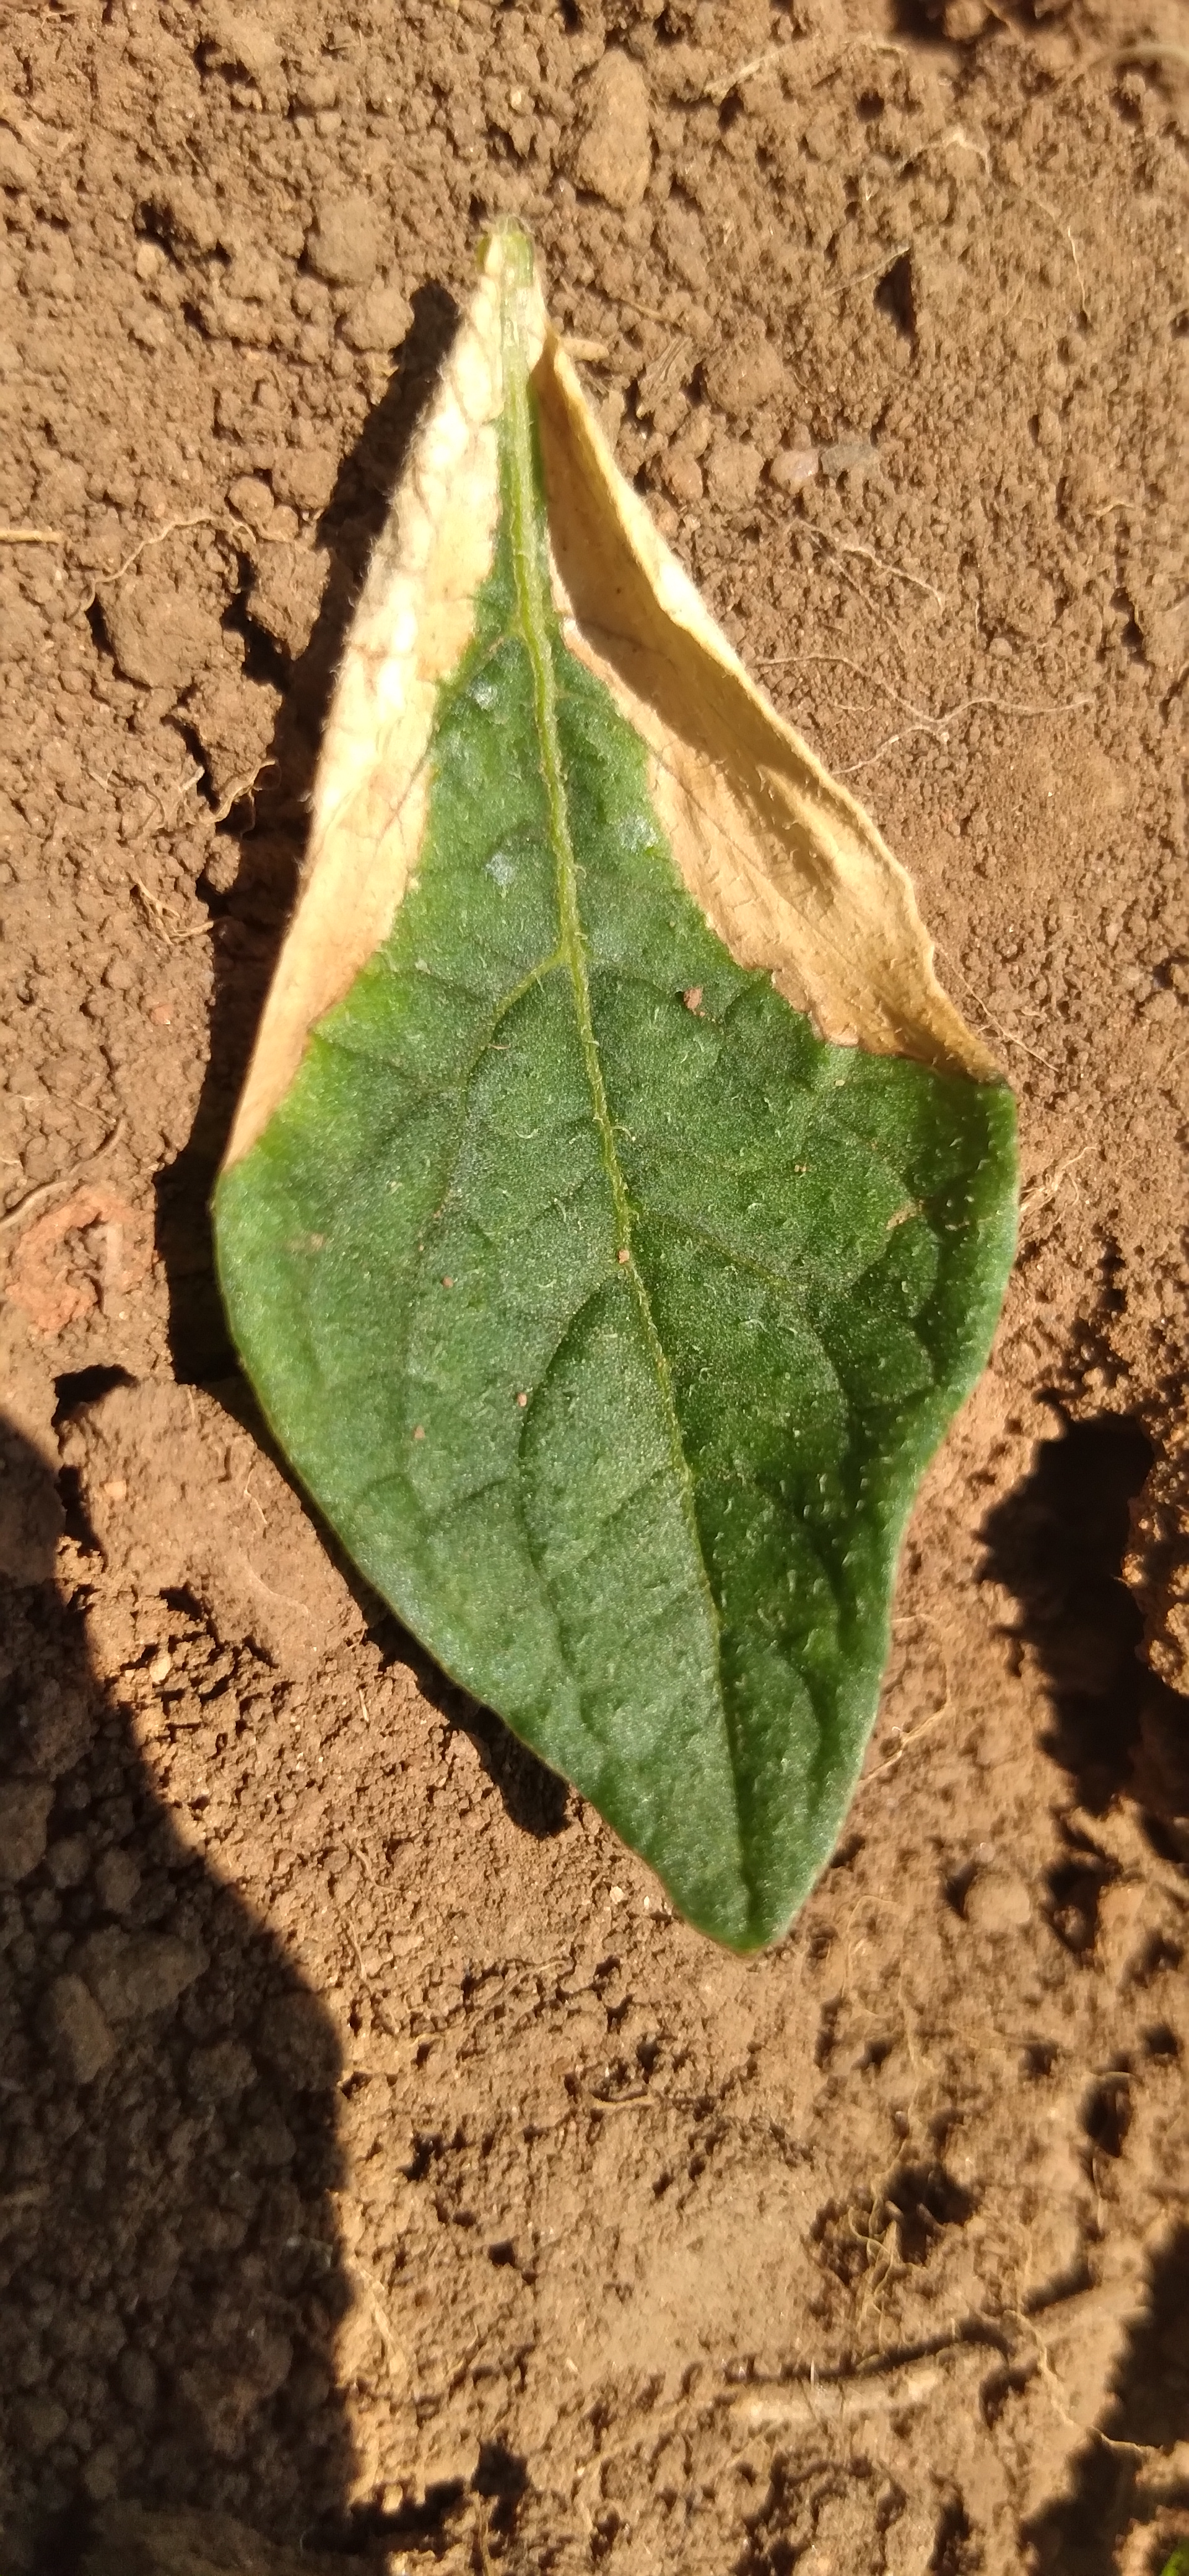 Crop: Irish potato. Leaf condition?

early blight
